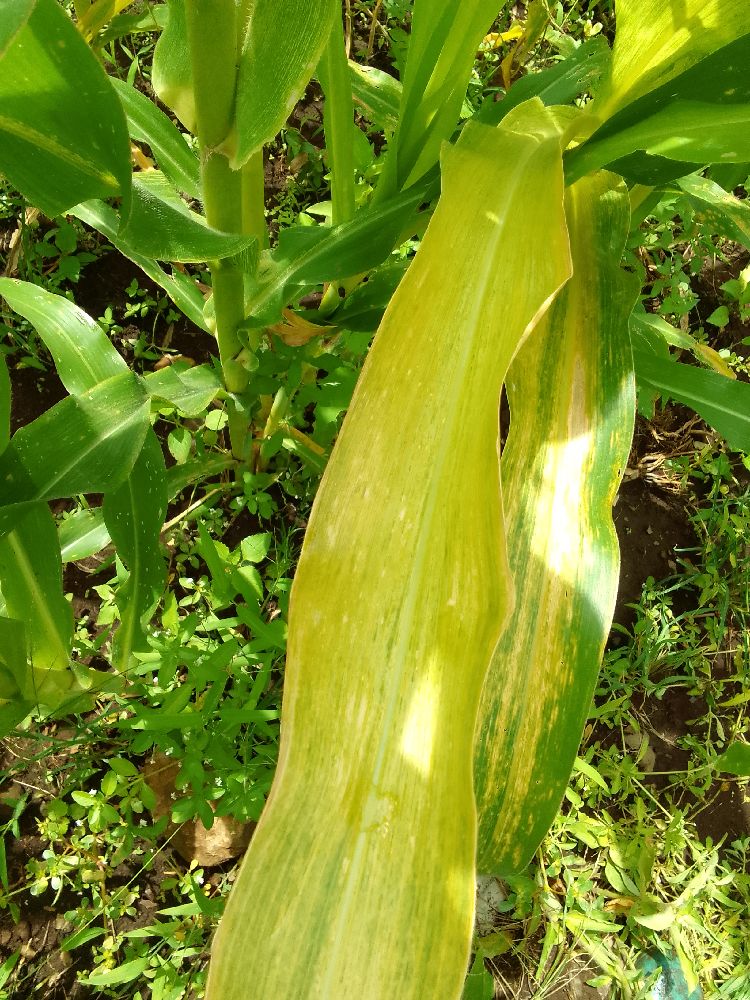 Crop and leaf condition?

maize, maize lethal necrosis
